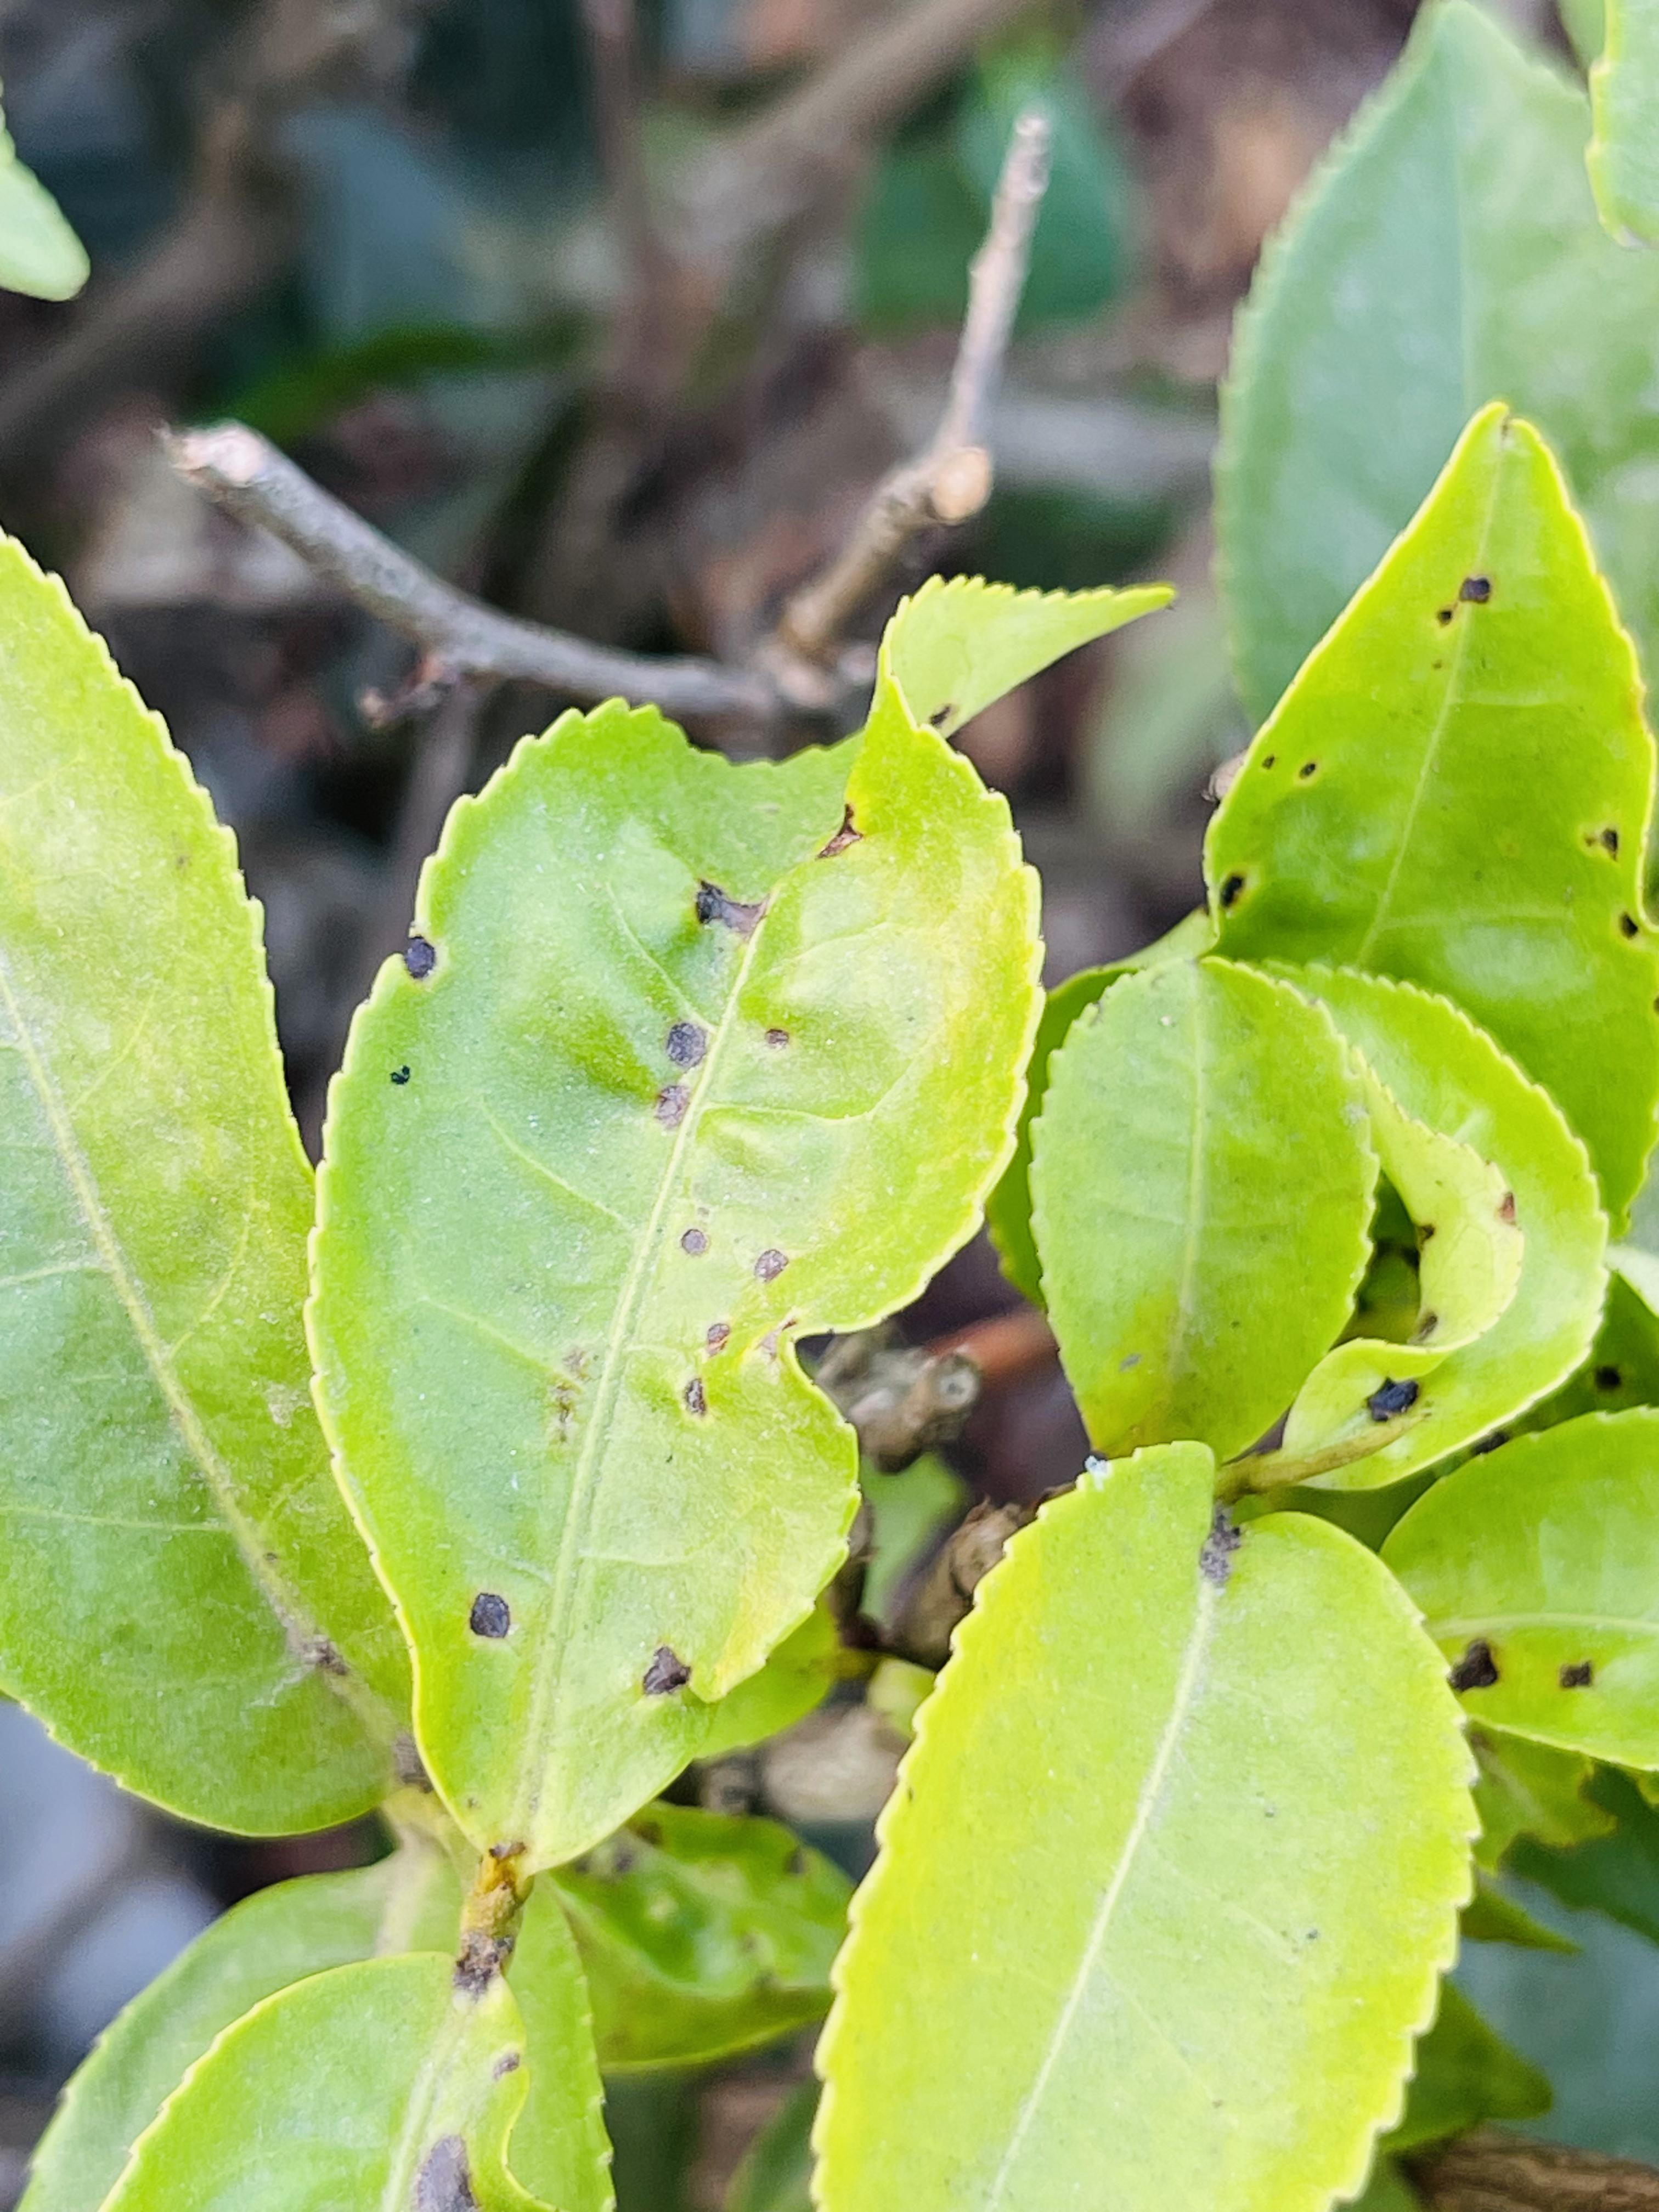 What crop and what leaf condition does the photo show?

tea, helopeltis
